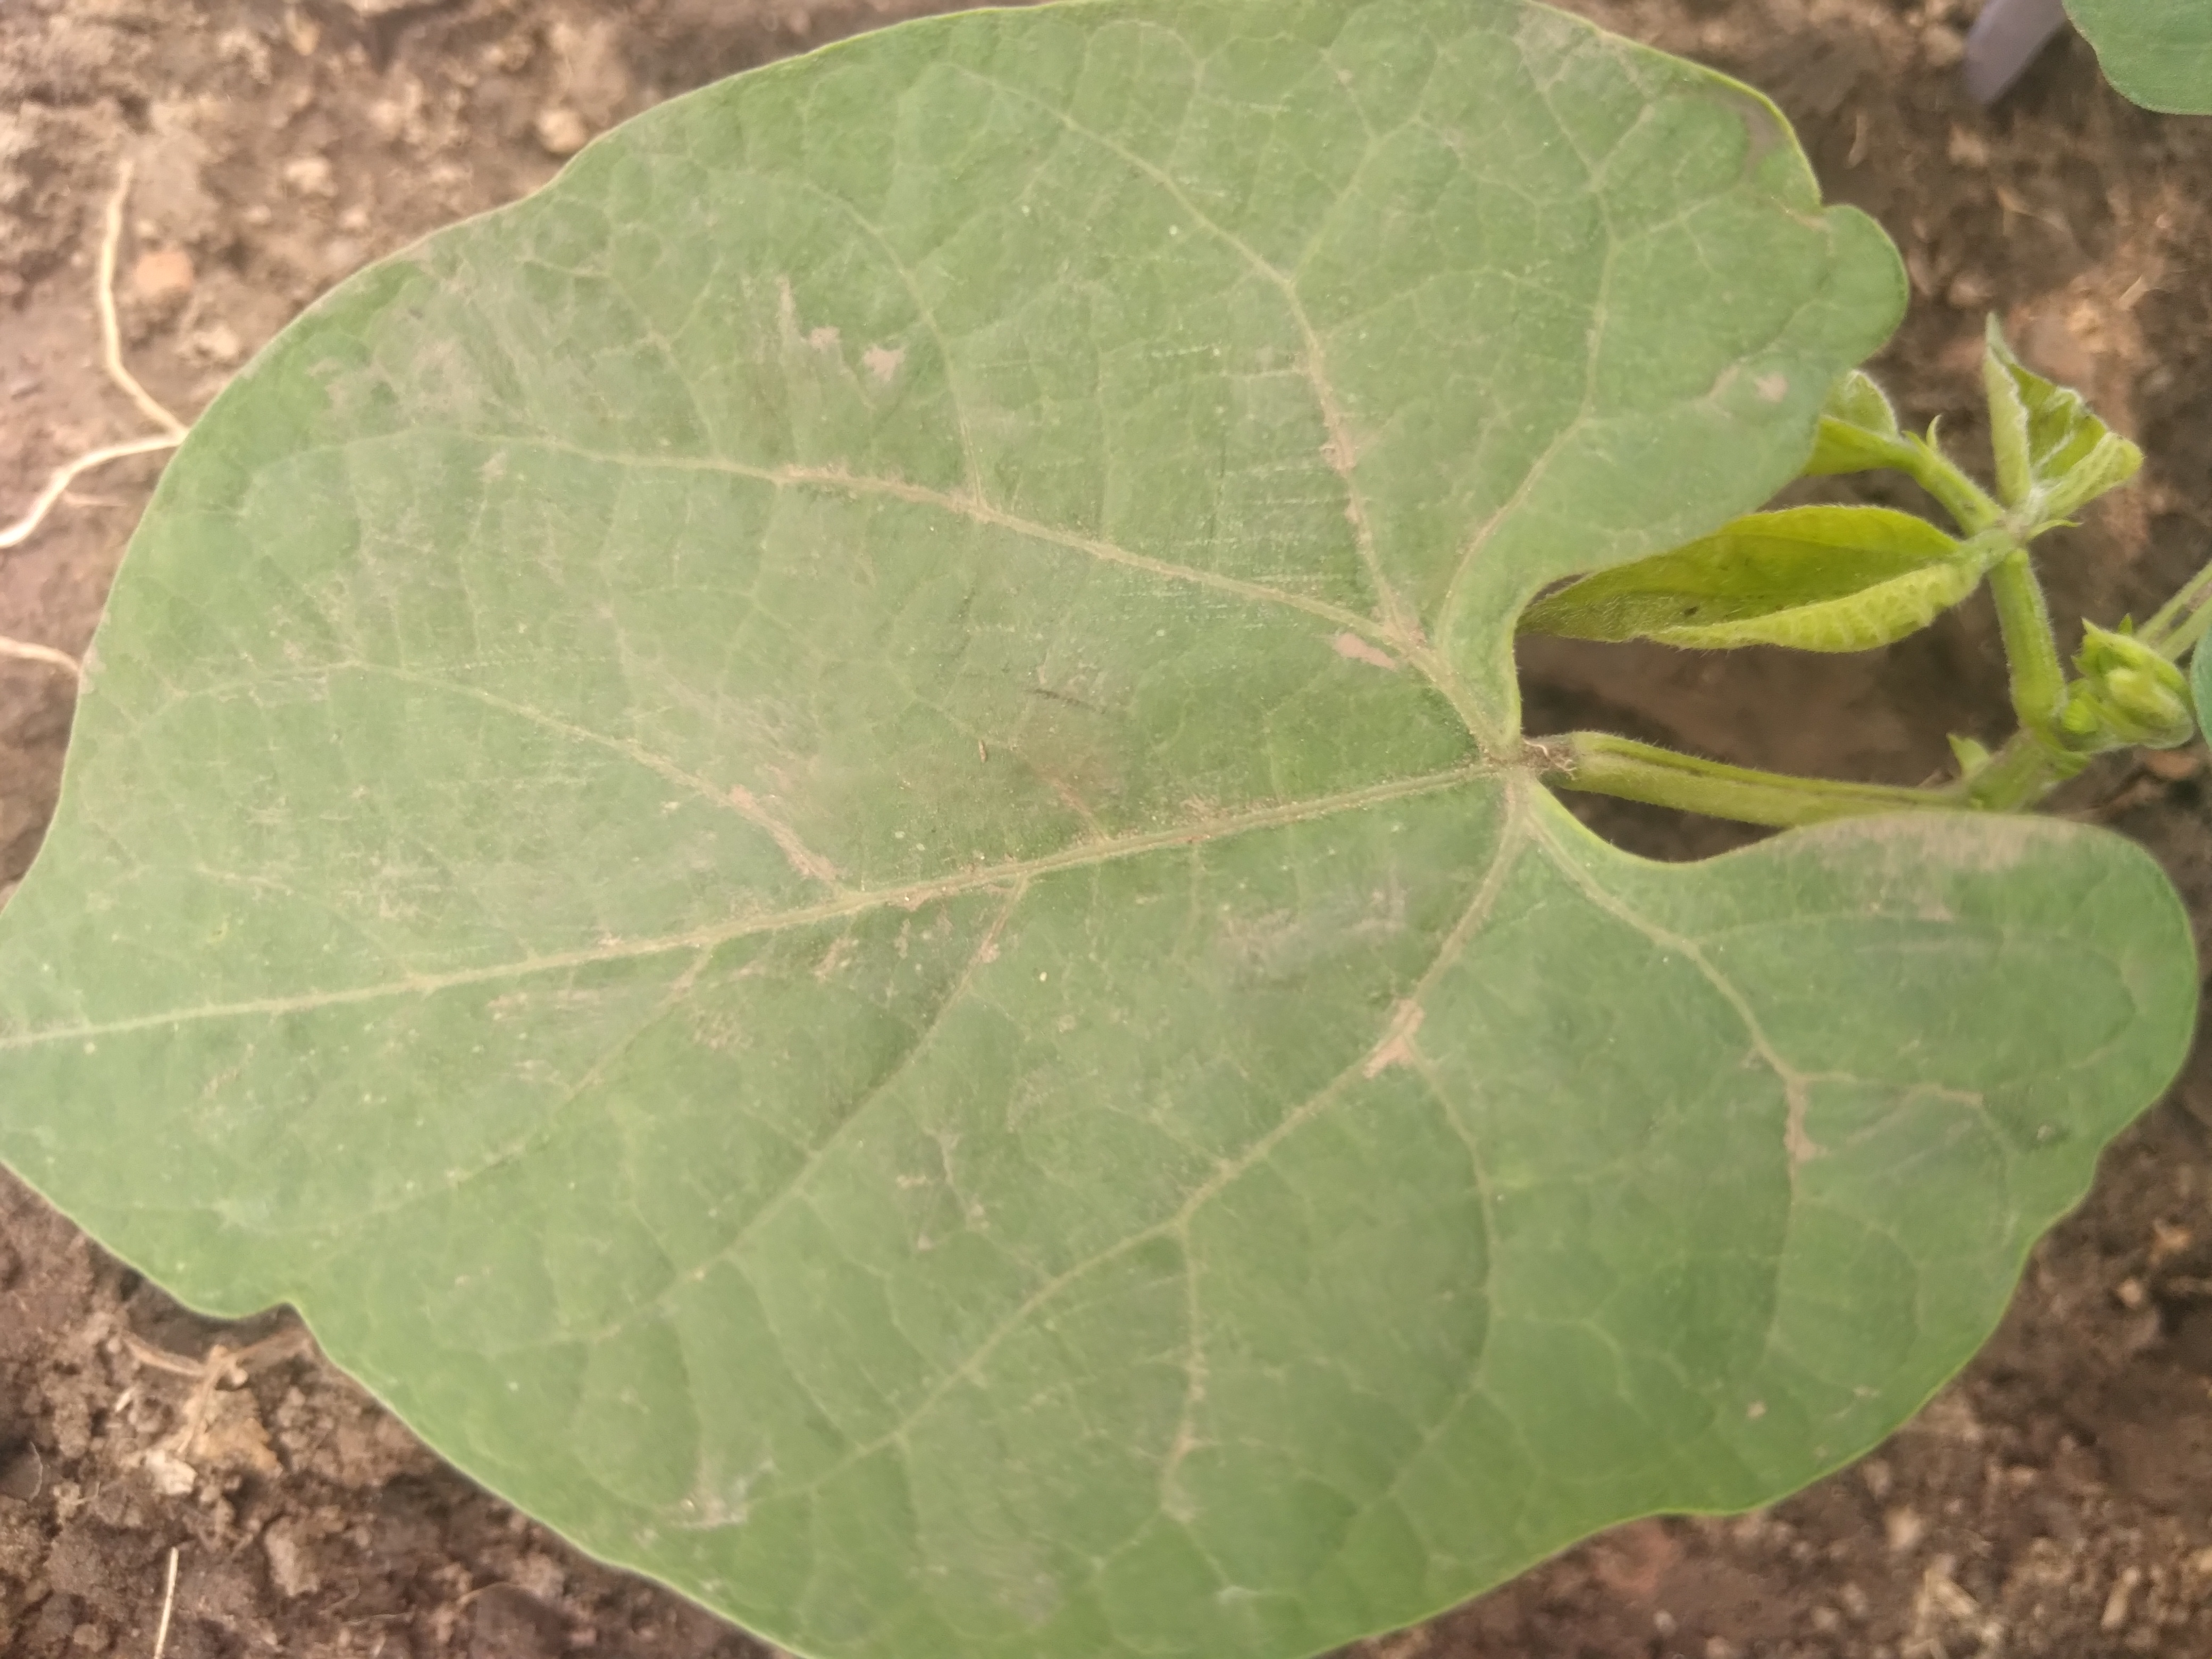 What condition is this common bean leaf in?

healthy
